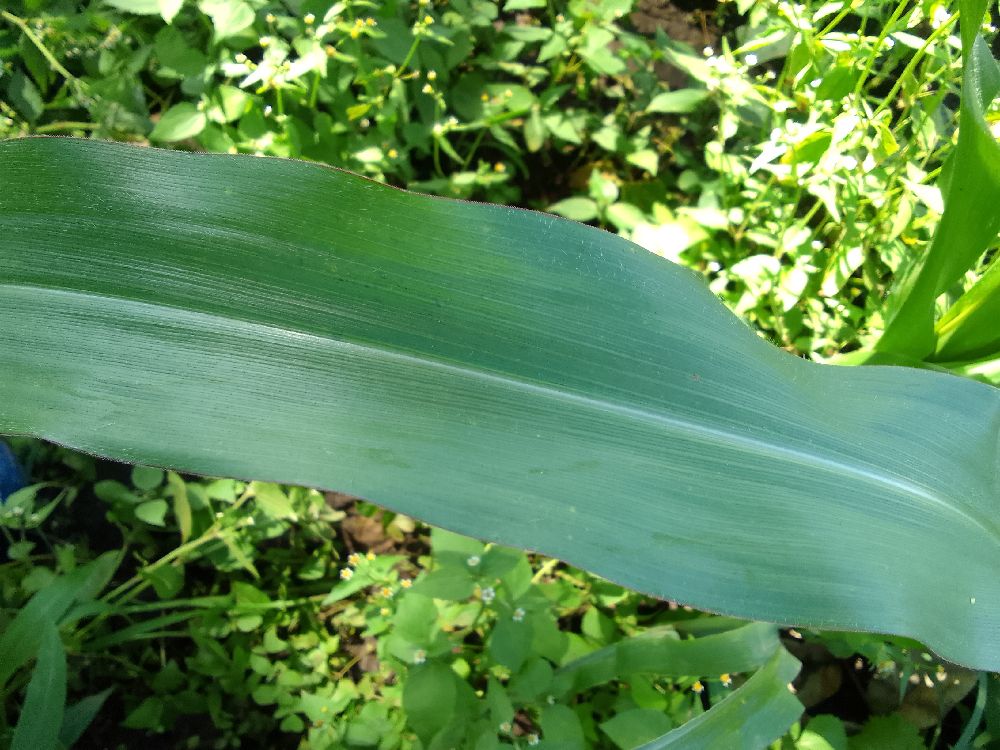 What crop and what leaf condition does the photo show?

maize, healthy
